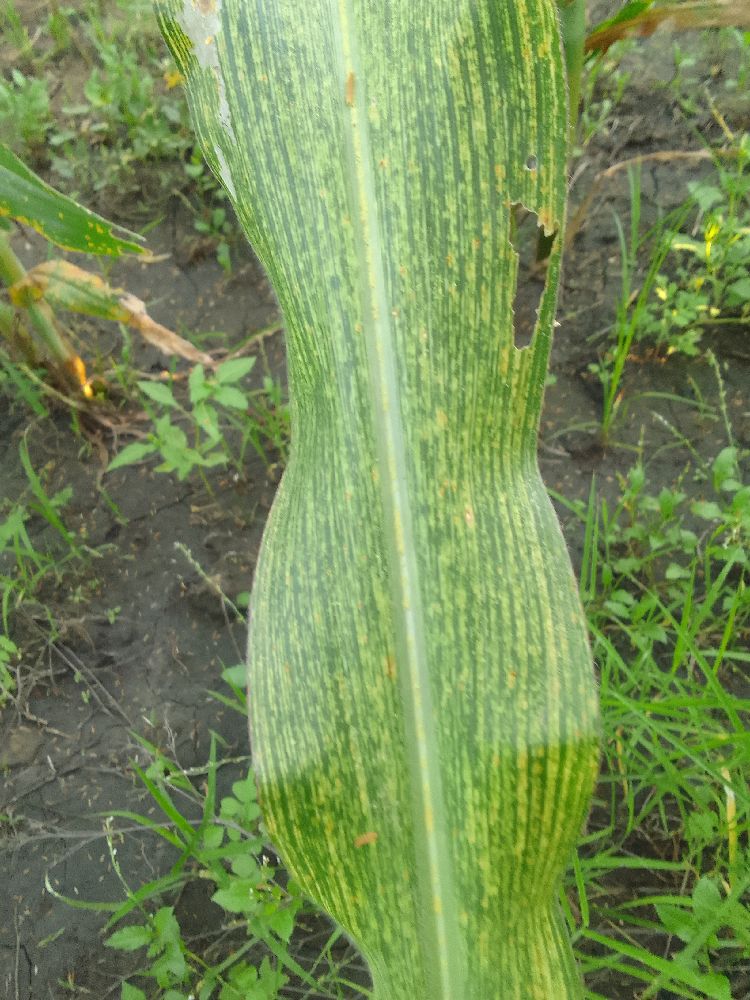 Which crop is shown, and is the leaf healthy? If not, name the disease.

maize, maize streak virus
